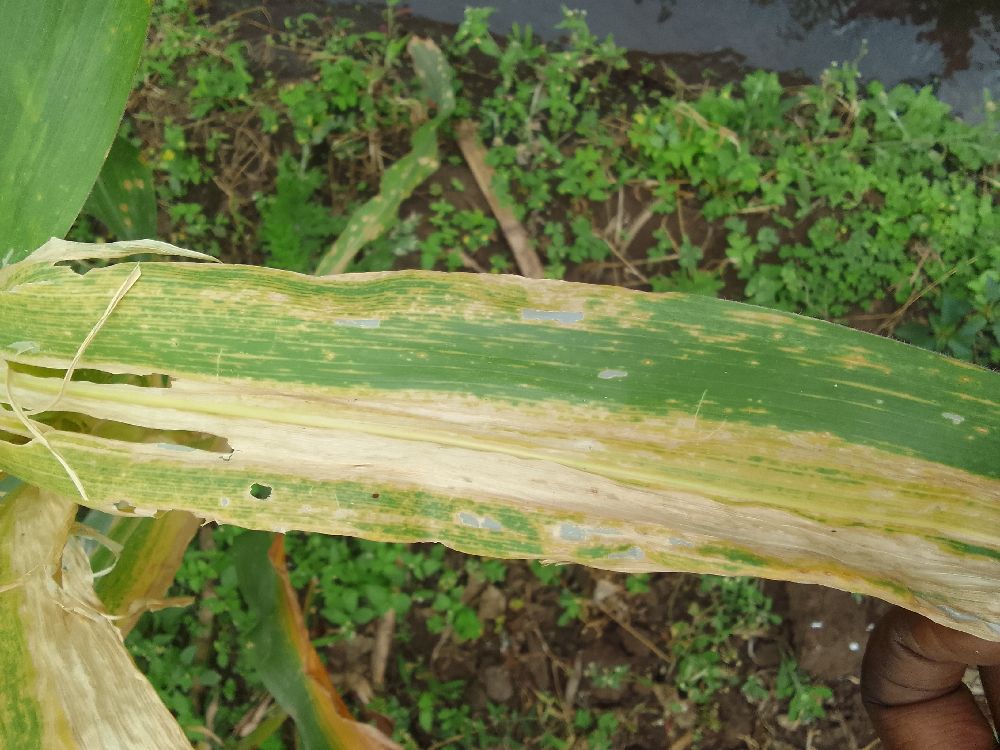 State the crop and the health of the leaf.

maize, maize lethal necrosis
